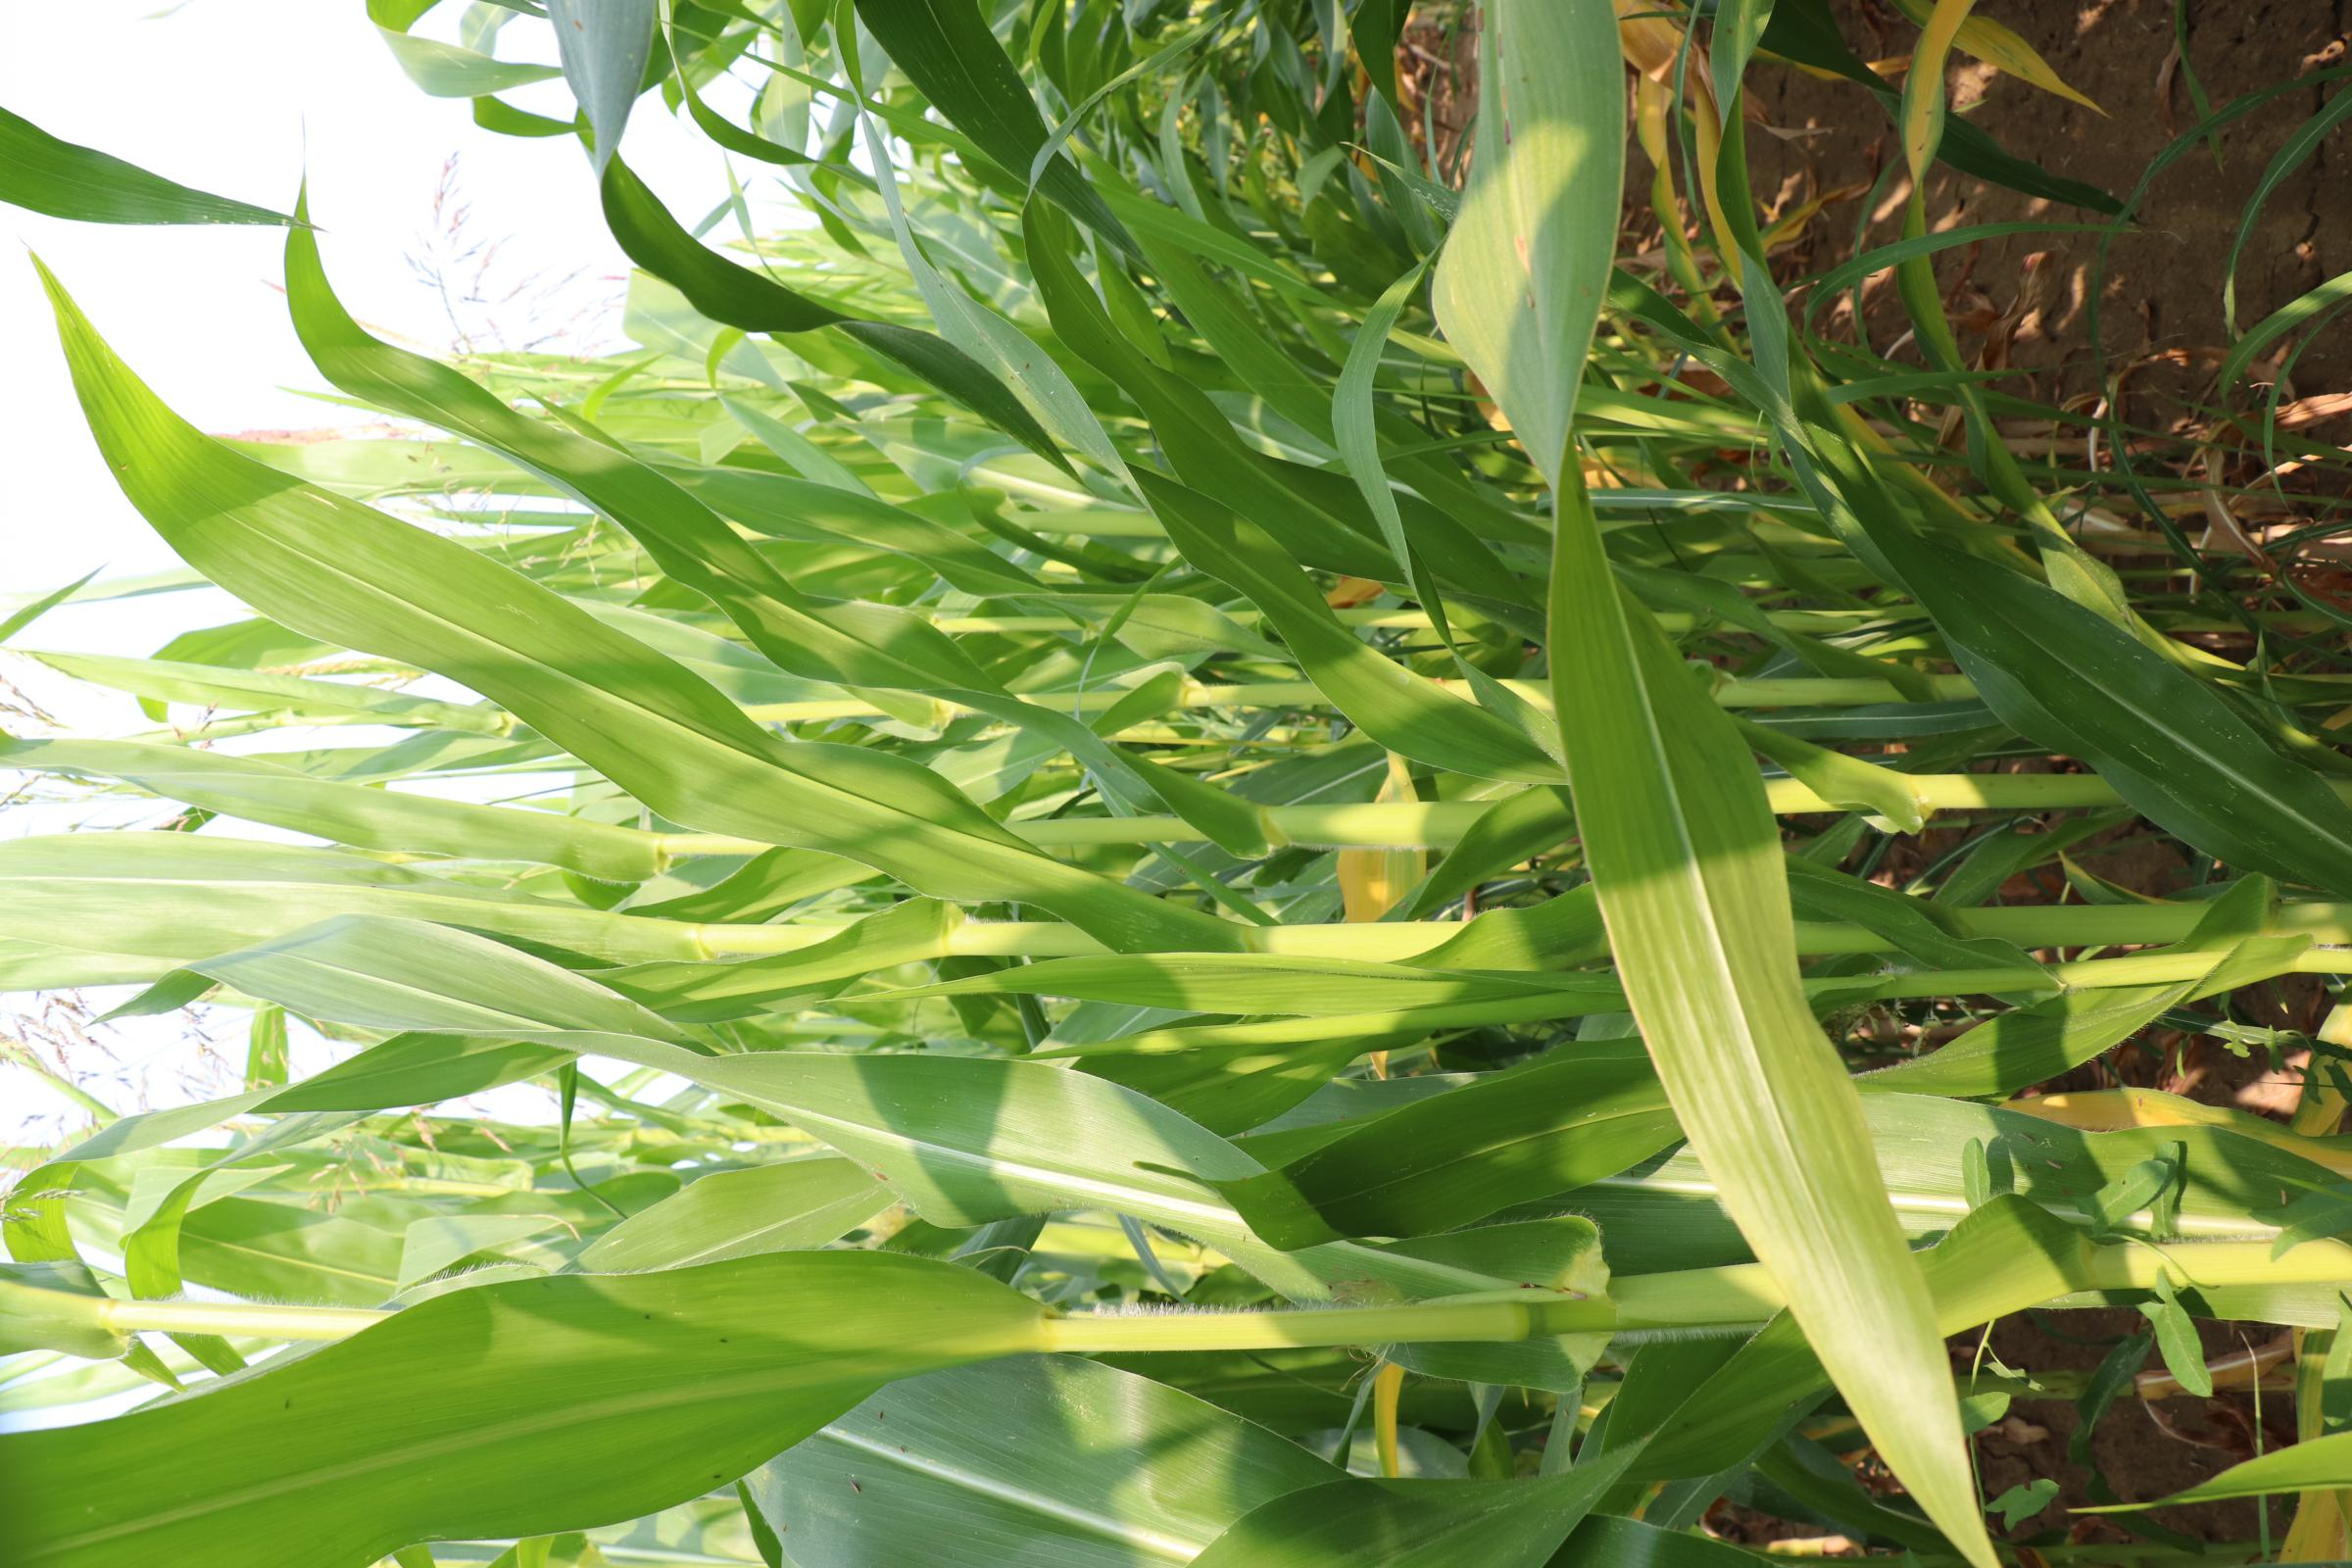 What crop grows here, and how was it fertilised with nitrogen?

maize, no added nitrogen
